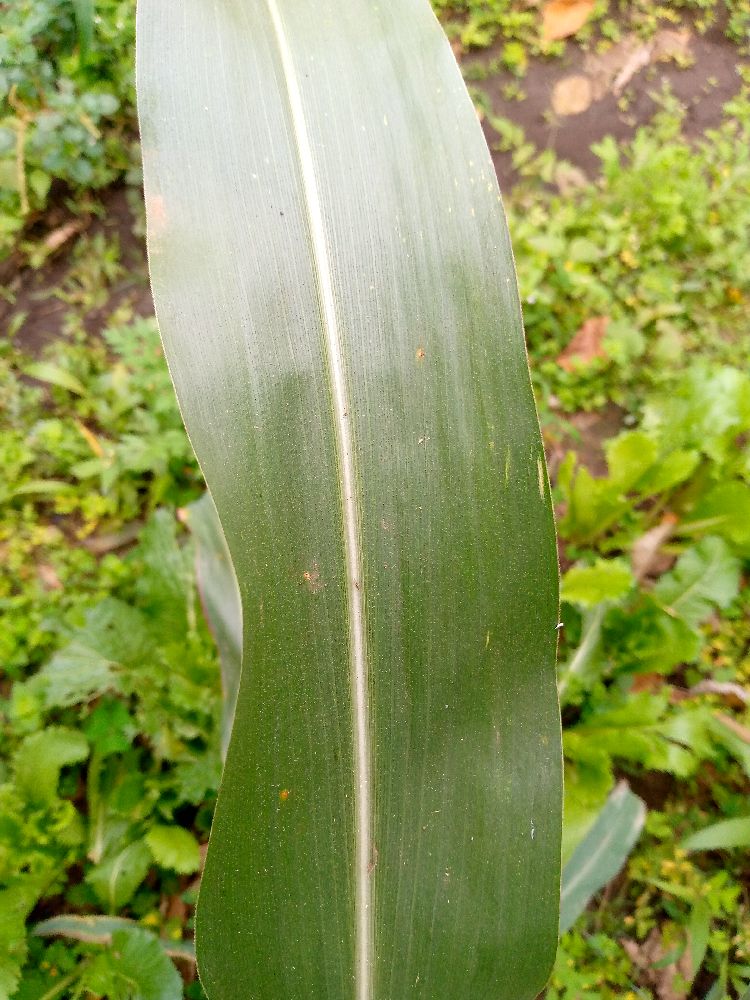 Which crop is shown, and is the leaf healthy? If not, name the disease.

maize, healthy
